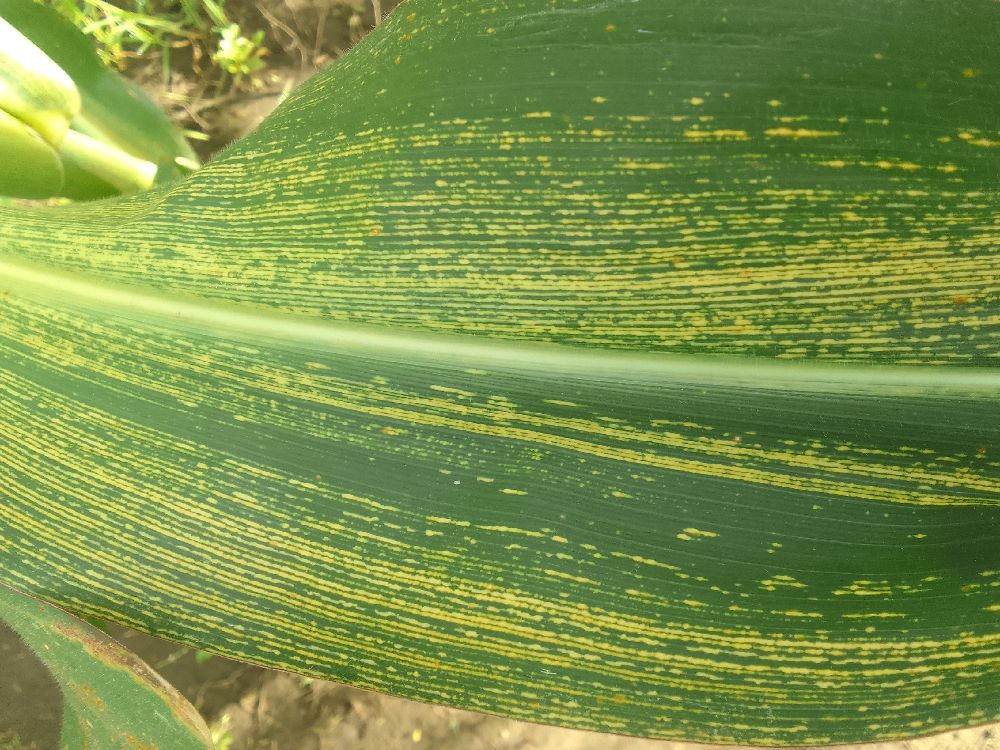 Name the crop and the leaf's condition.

maize, maize streak virus
